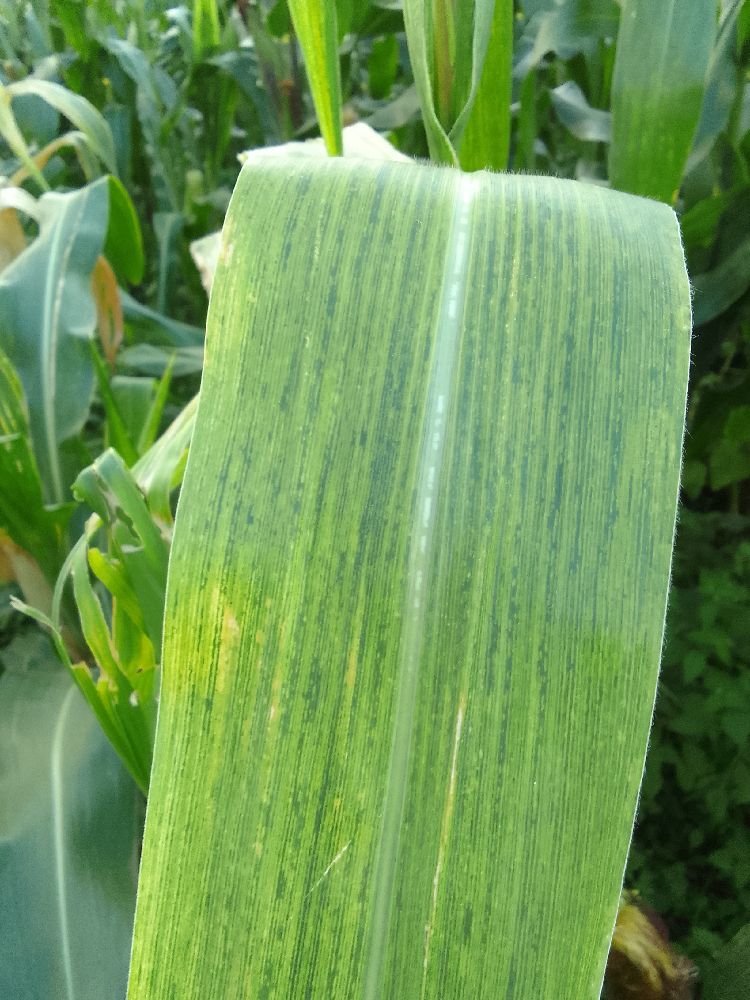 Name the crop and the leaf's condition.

maize, maize lethal necrosis
